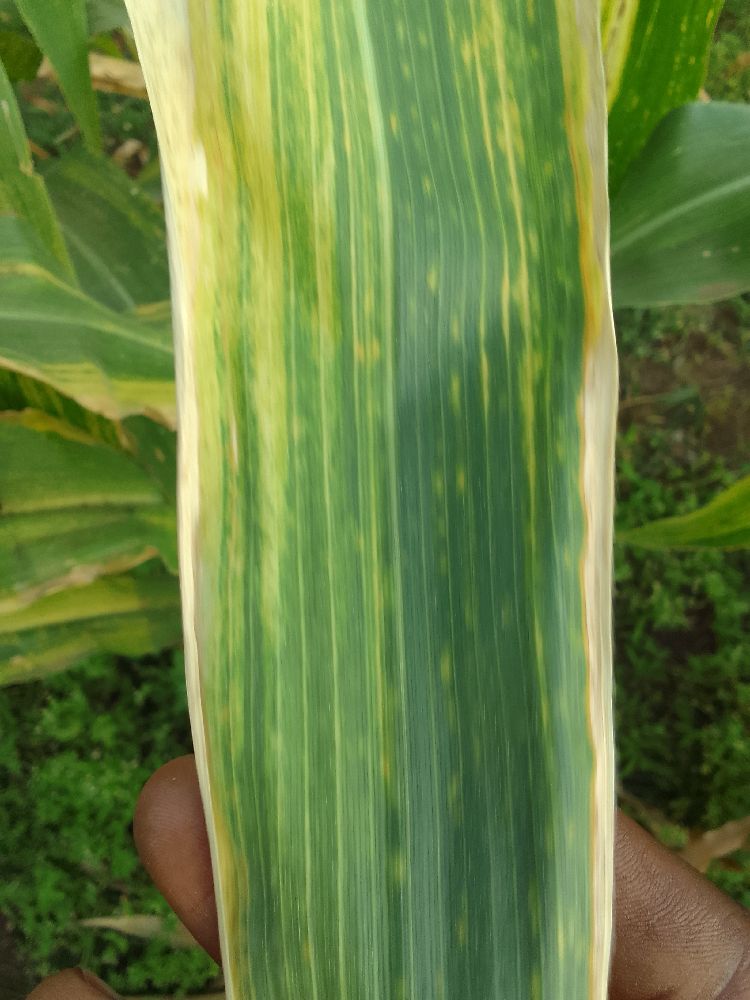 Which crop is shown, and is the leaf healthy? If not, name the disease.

maize, maize lethal necrosis
